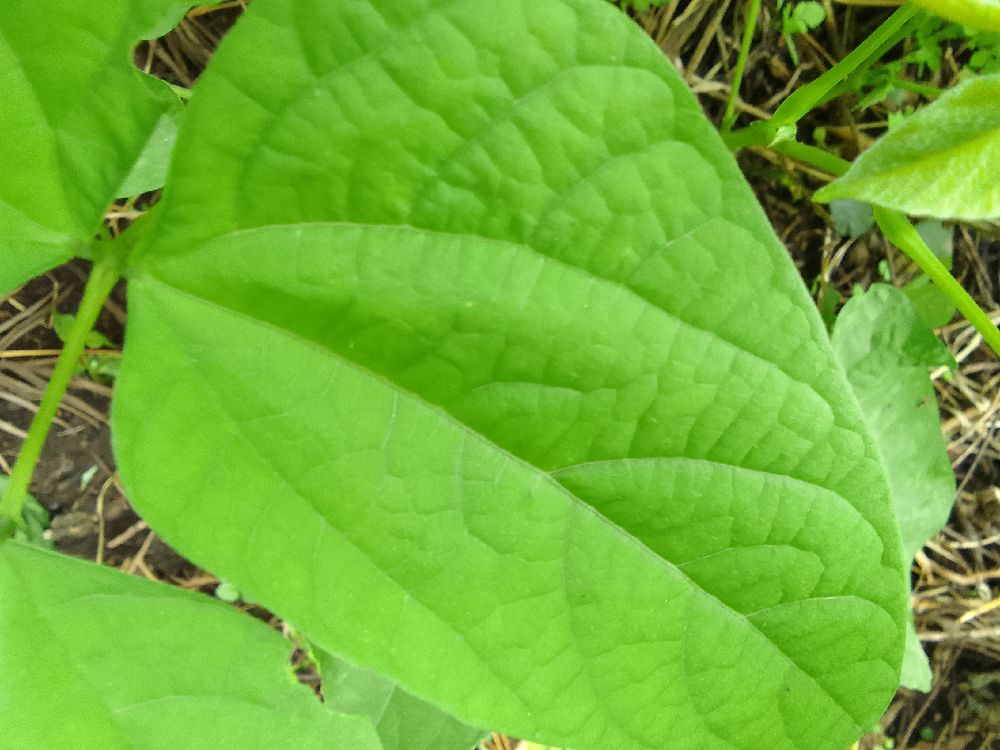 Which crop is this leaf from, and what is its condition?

common bean, healthy
